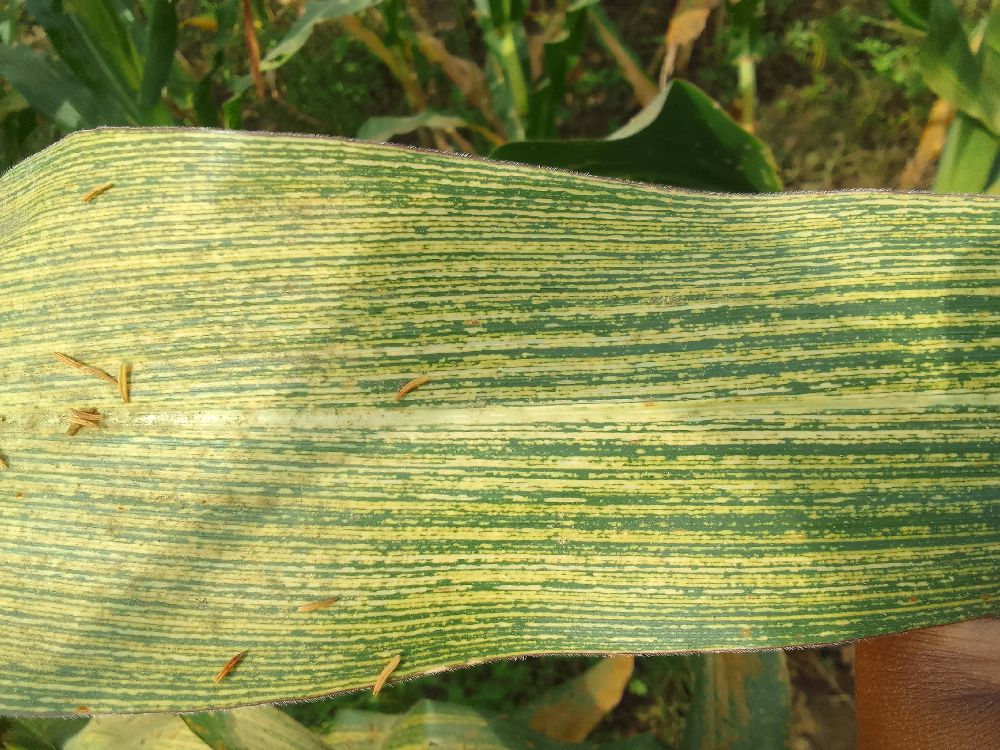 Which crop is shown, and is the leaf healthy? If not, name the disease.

maize, maize streak virus
